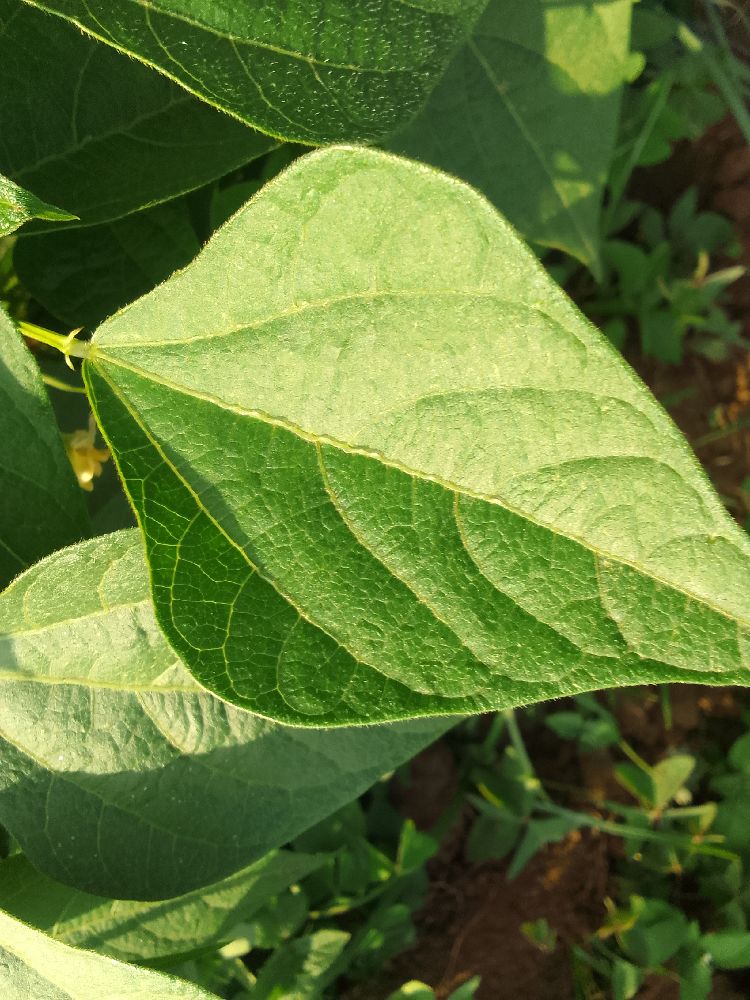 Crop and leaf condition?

common bean, healthy
